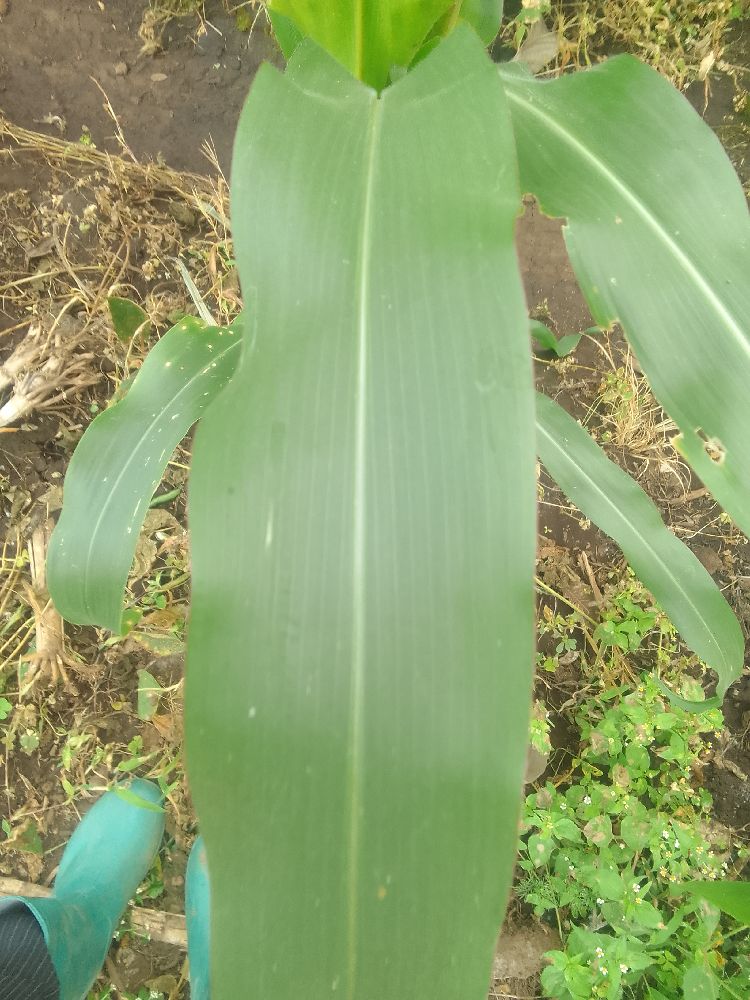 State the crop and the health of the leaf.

maize, healthy
